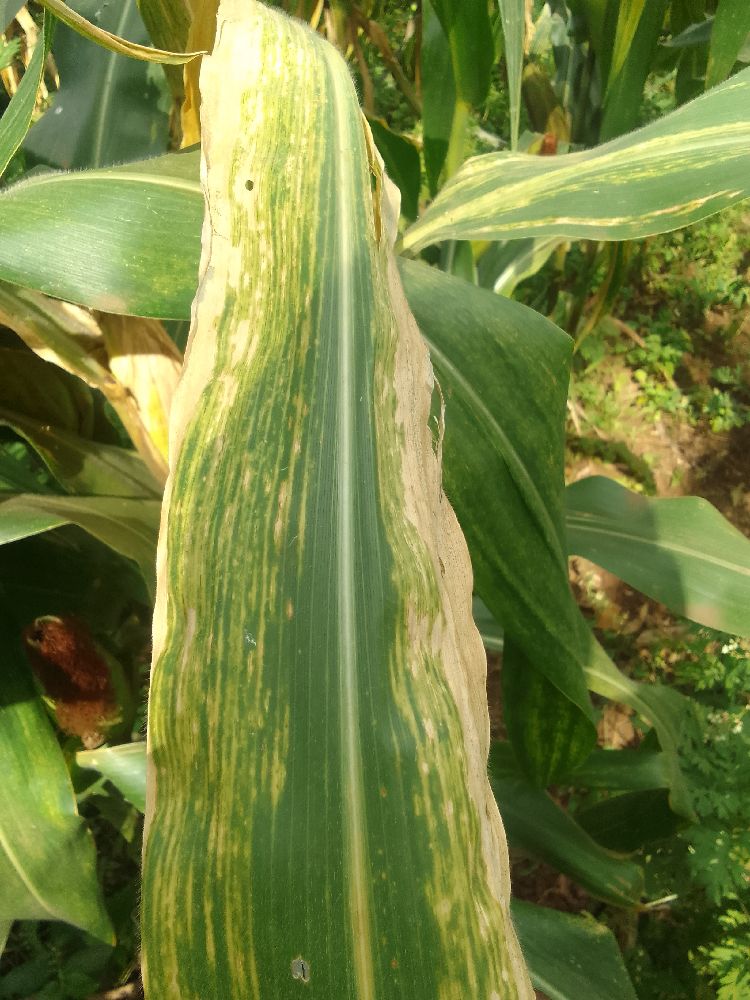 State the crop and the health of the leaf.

maize, maize lethal necrosis
